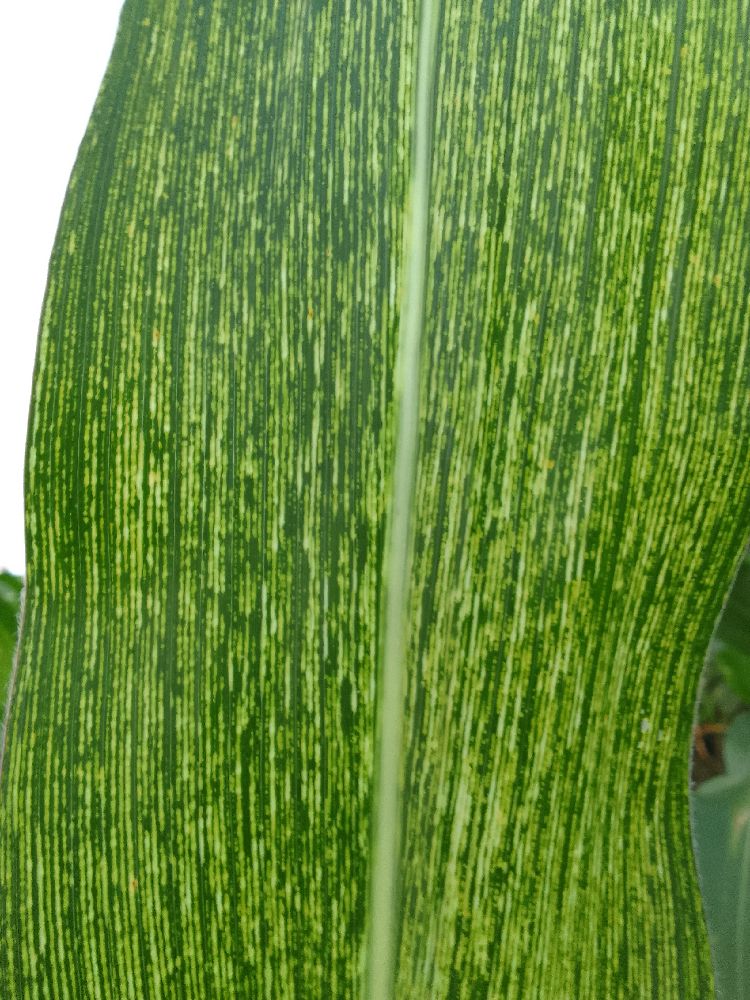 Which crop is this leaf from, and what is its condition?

maize, maize streak virus
